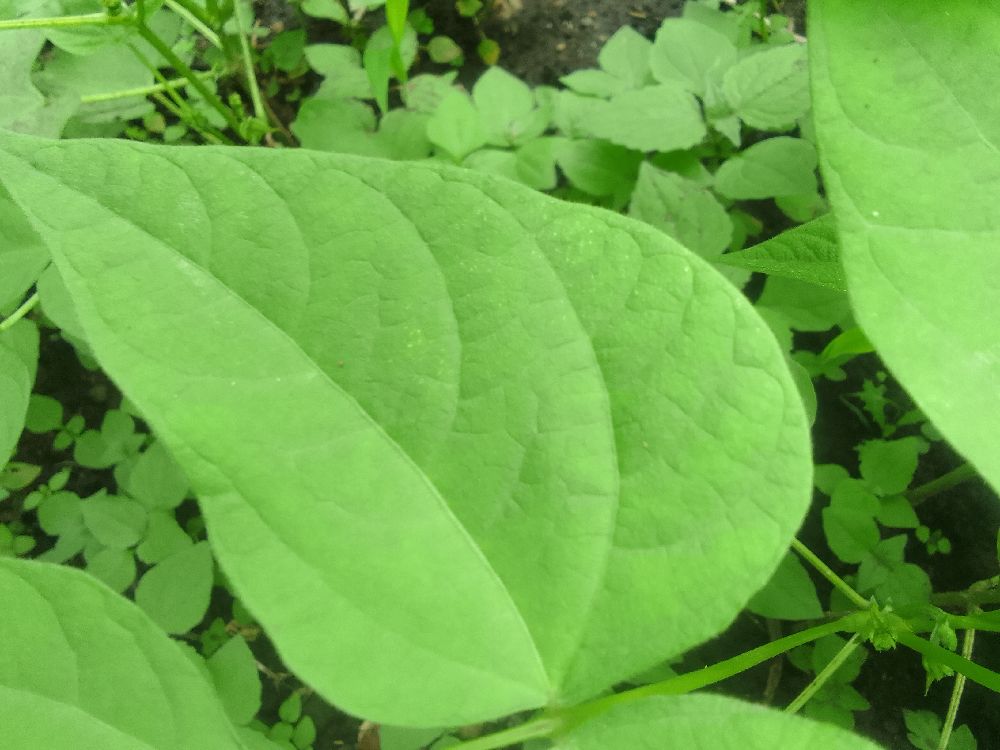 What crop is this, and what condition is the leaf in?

common bean, healthy
